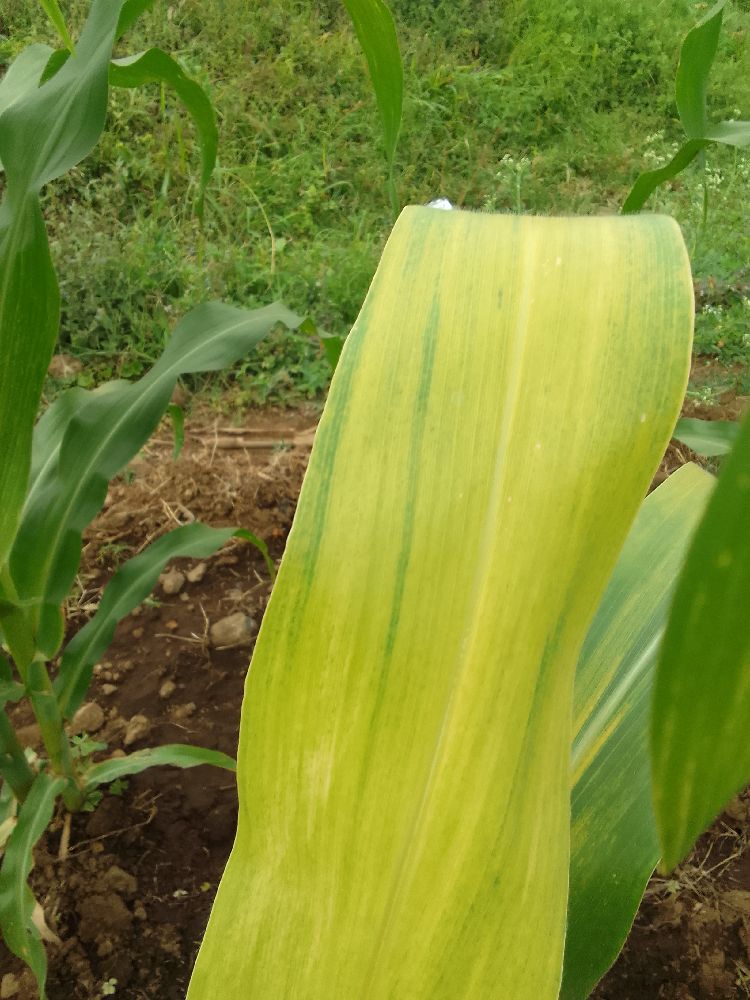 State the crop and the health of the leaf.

maize, maize lethal necrosis
